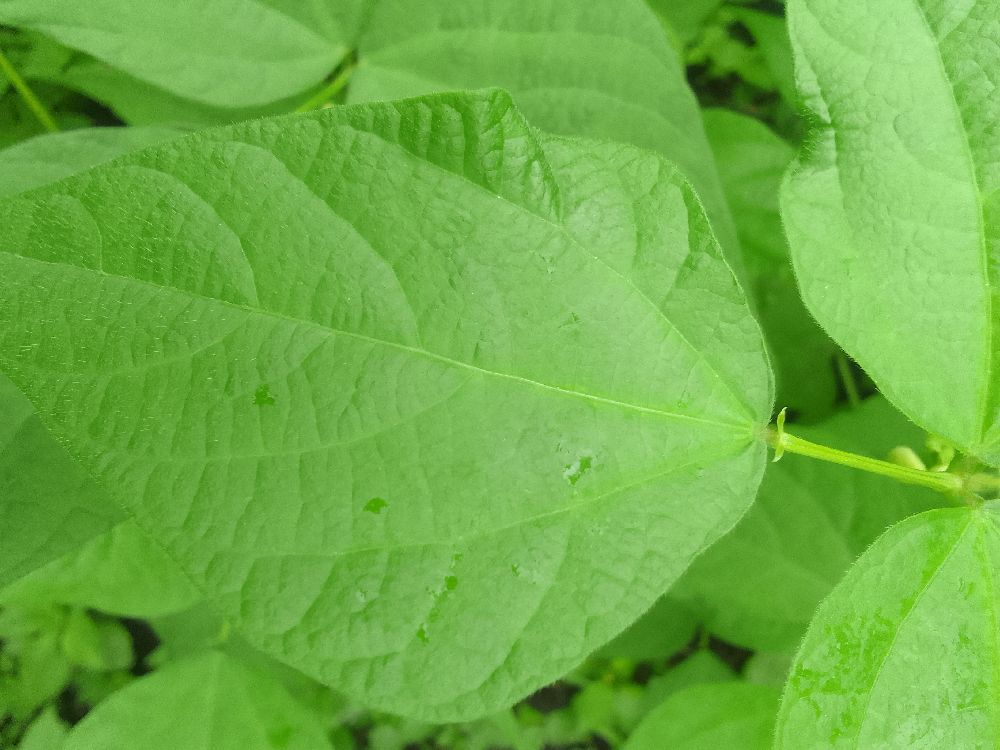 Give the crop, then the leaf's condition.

common bean, healthy
